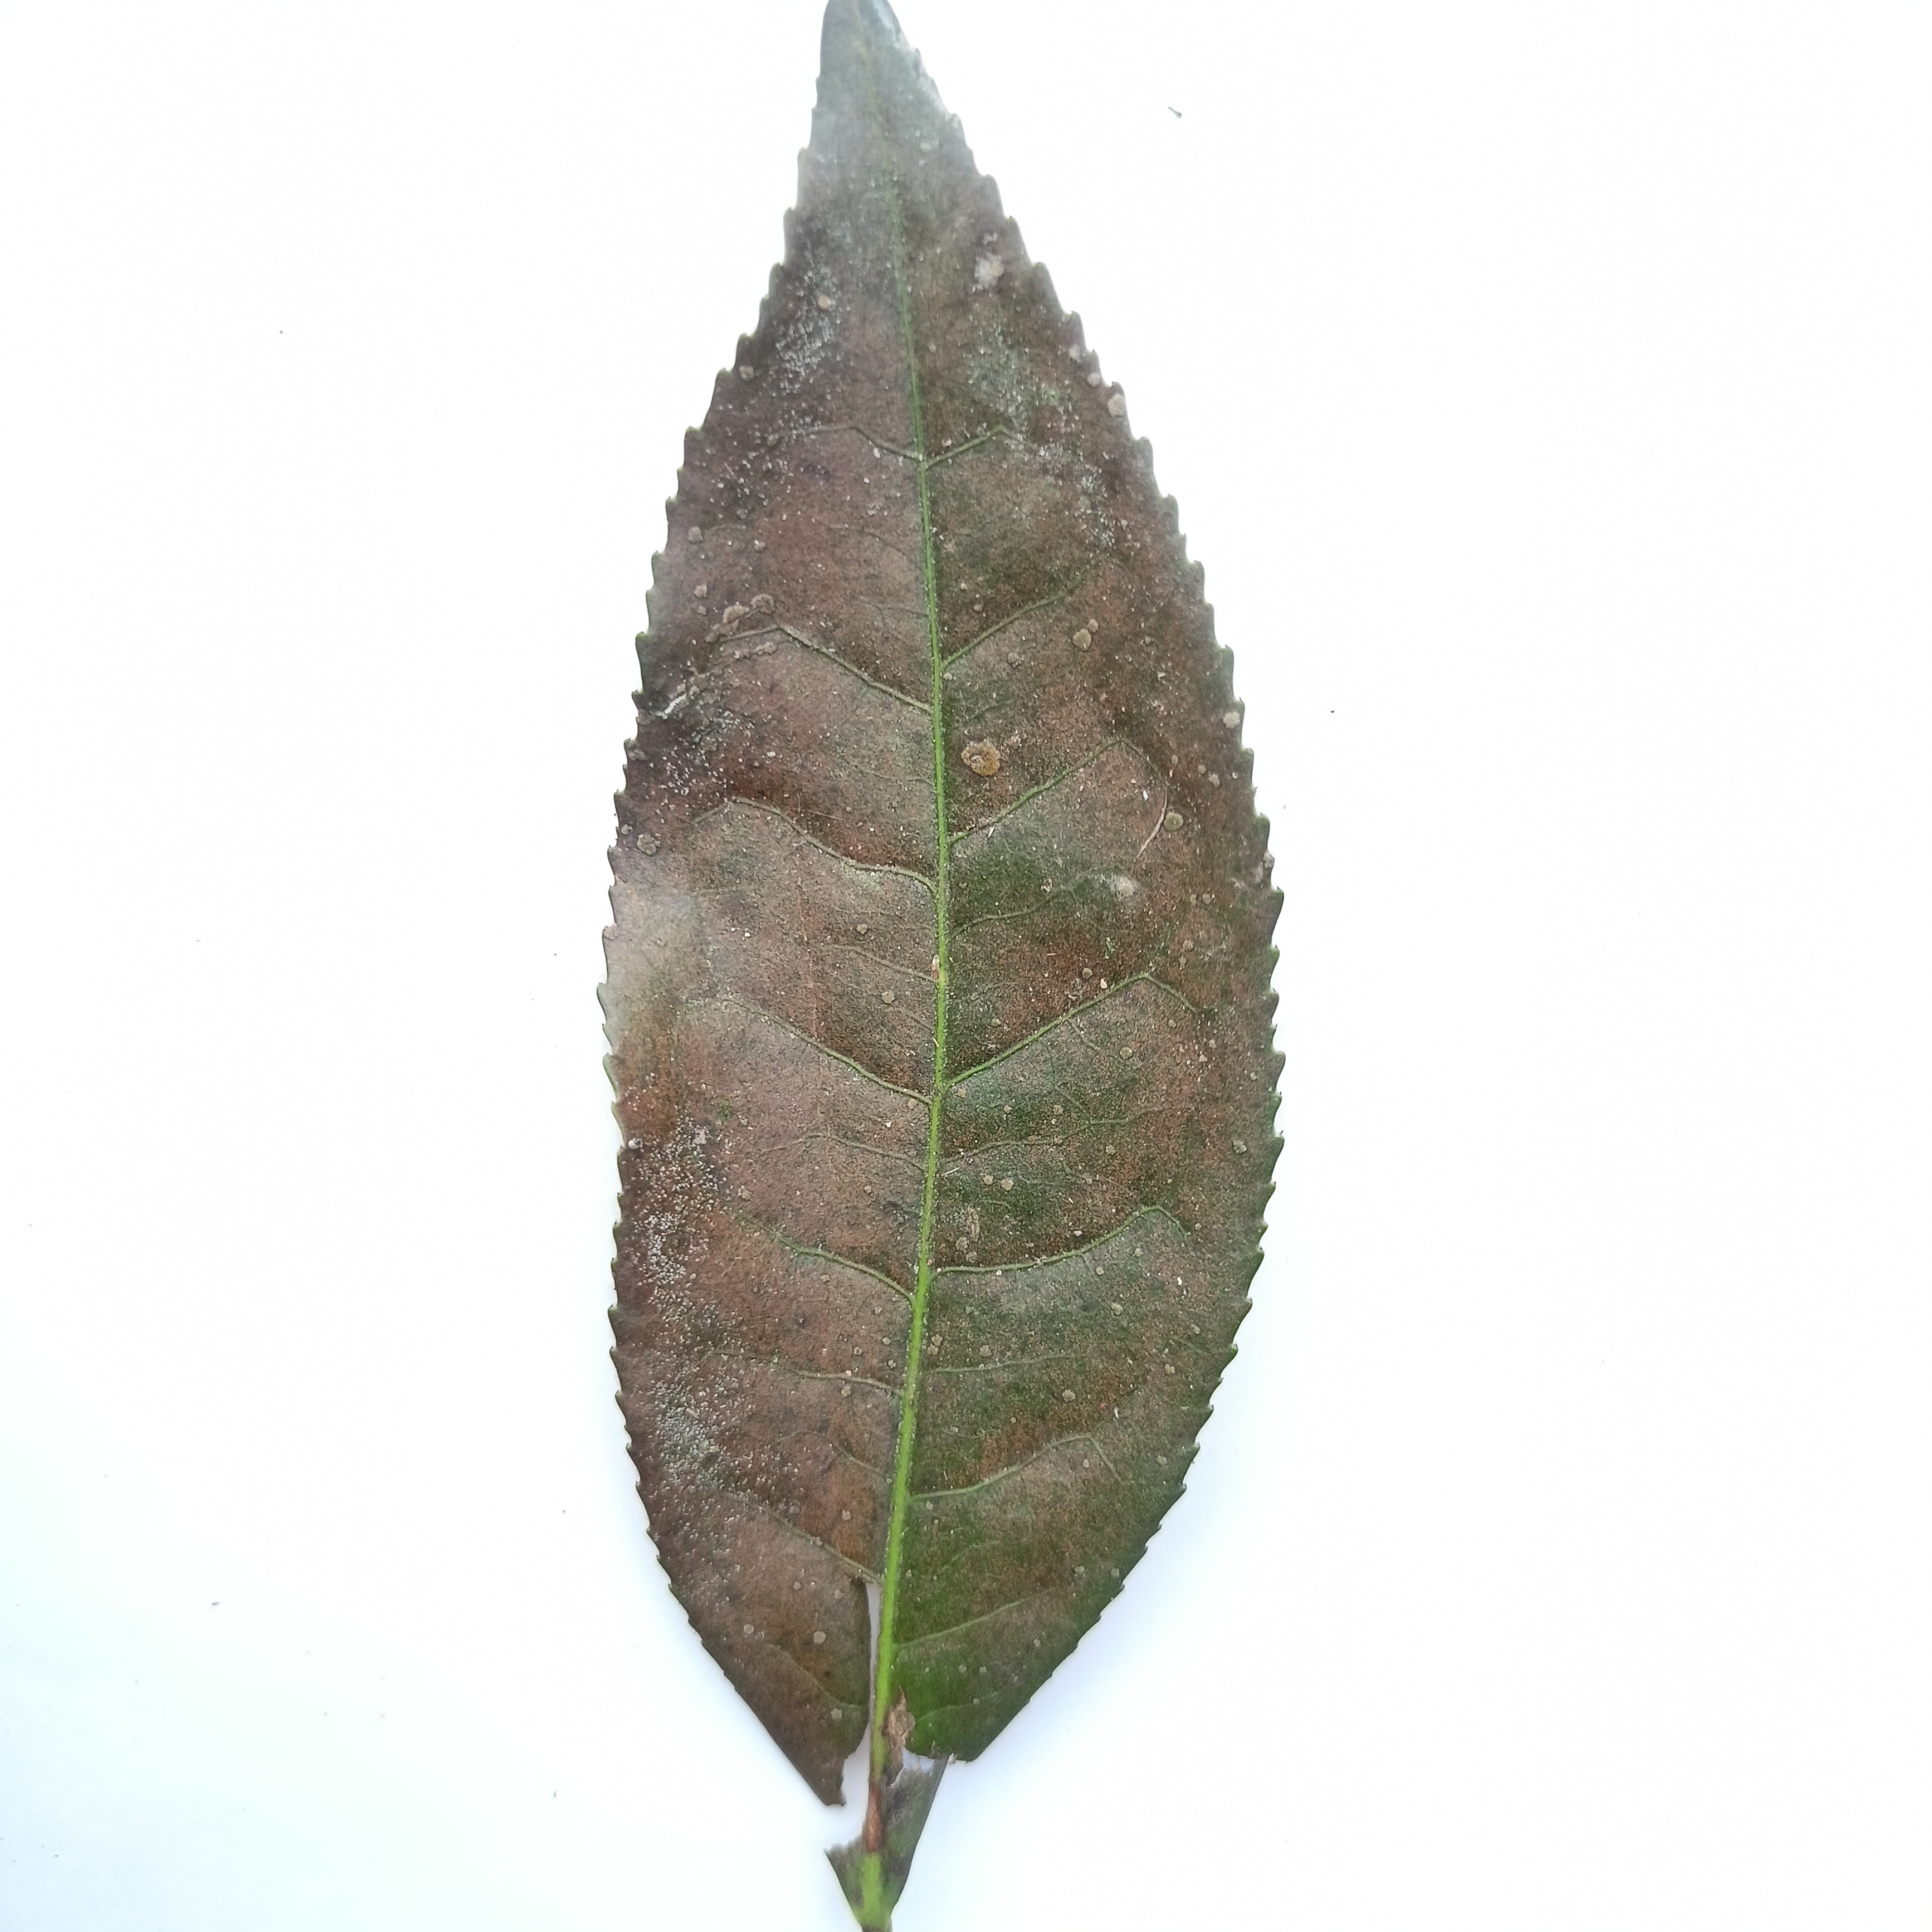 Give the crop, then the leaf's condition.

tea, red rust
